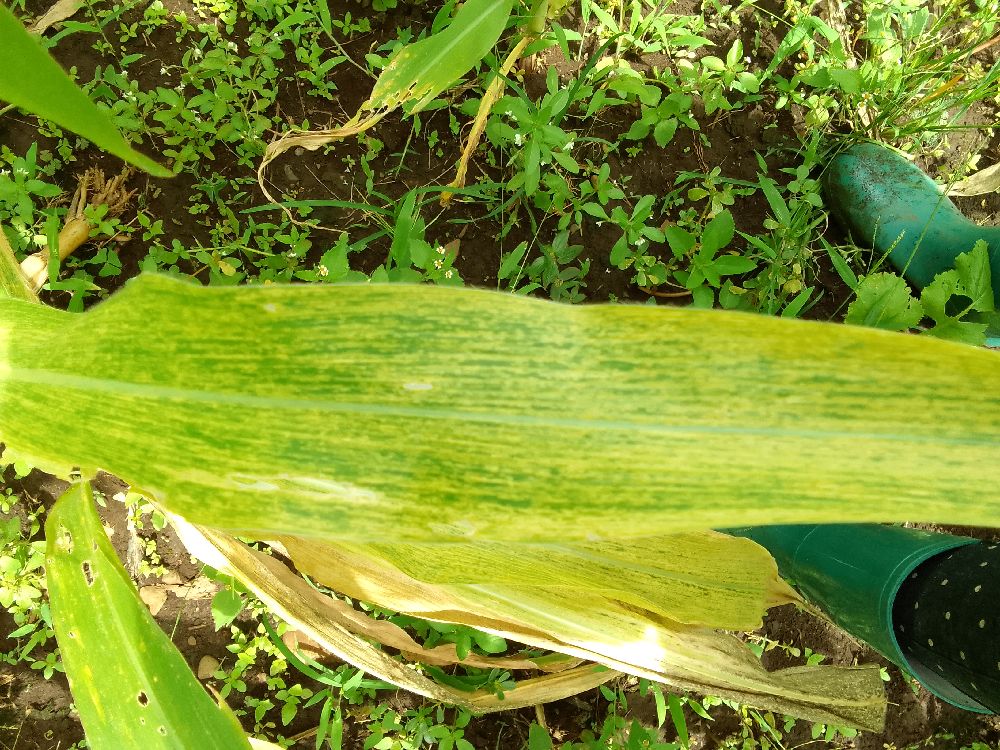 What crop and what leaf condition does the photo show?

maize, maize lethal necrosis
